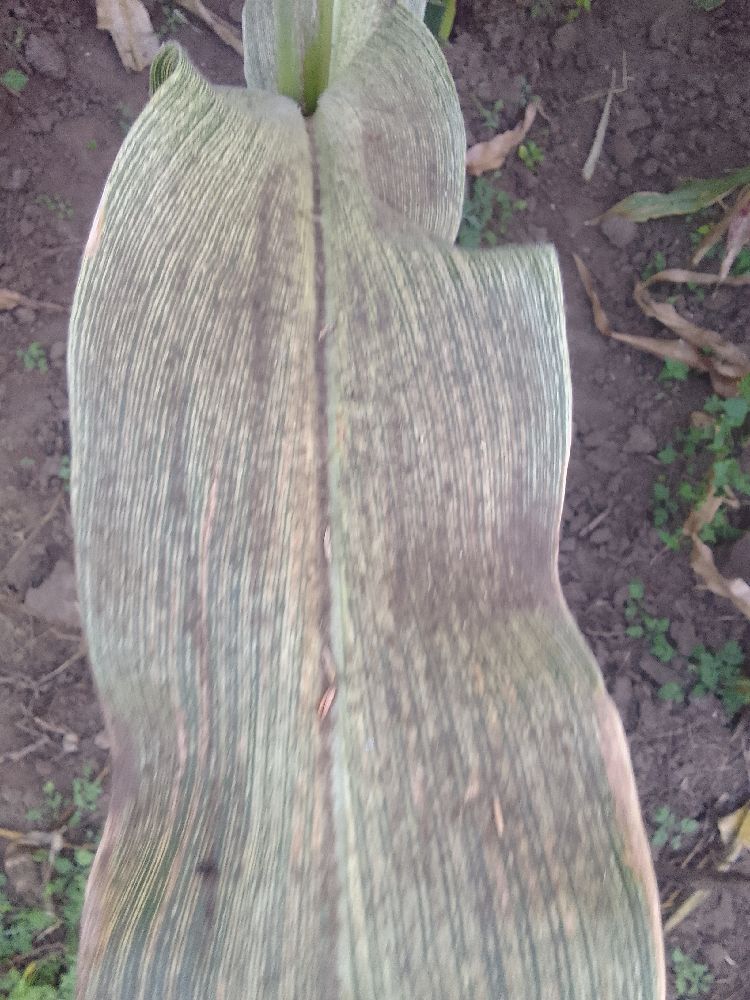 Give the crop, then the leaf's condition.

maize, healthy
